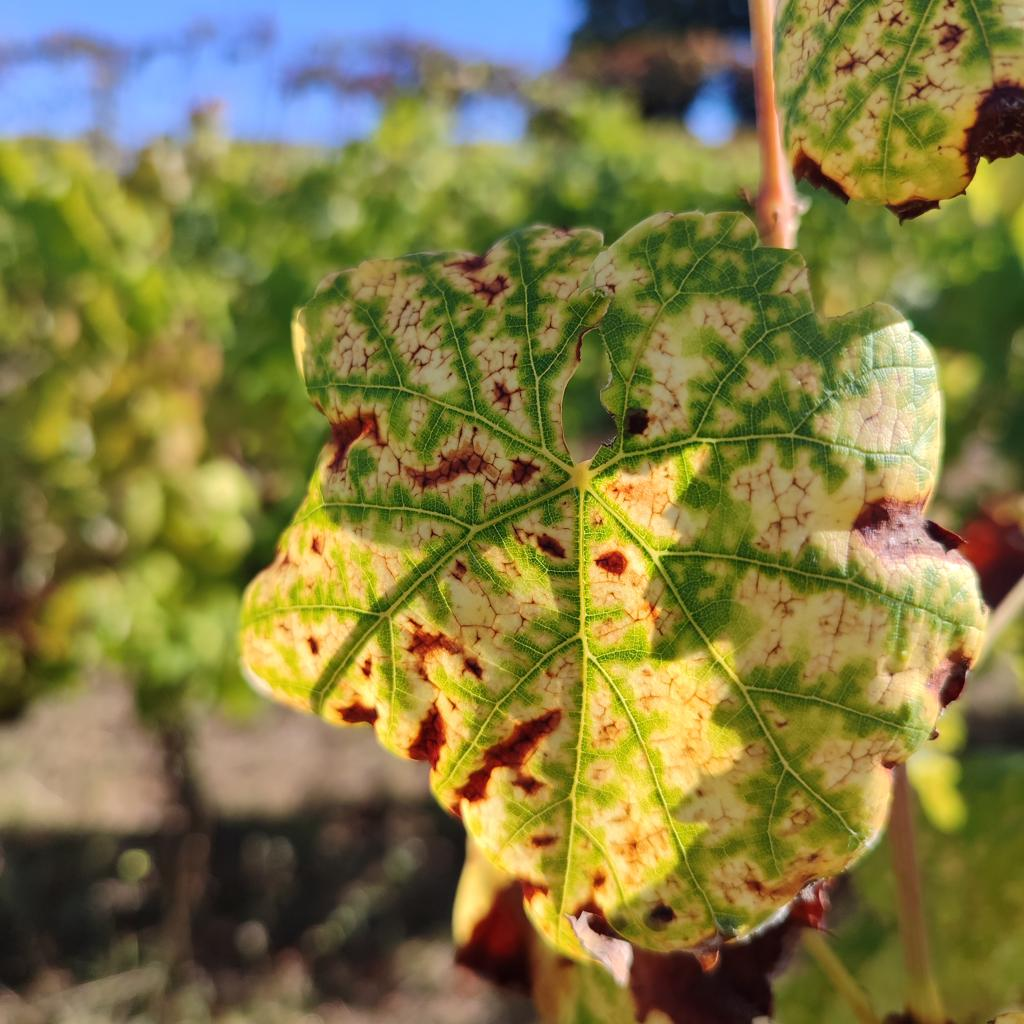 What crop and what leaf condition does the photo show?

grapevine, esca complex
